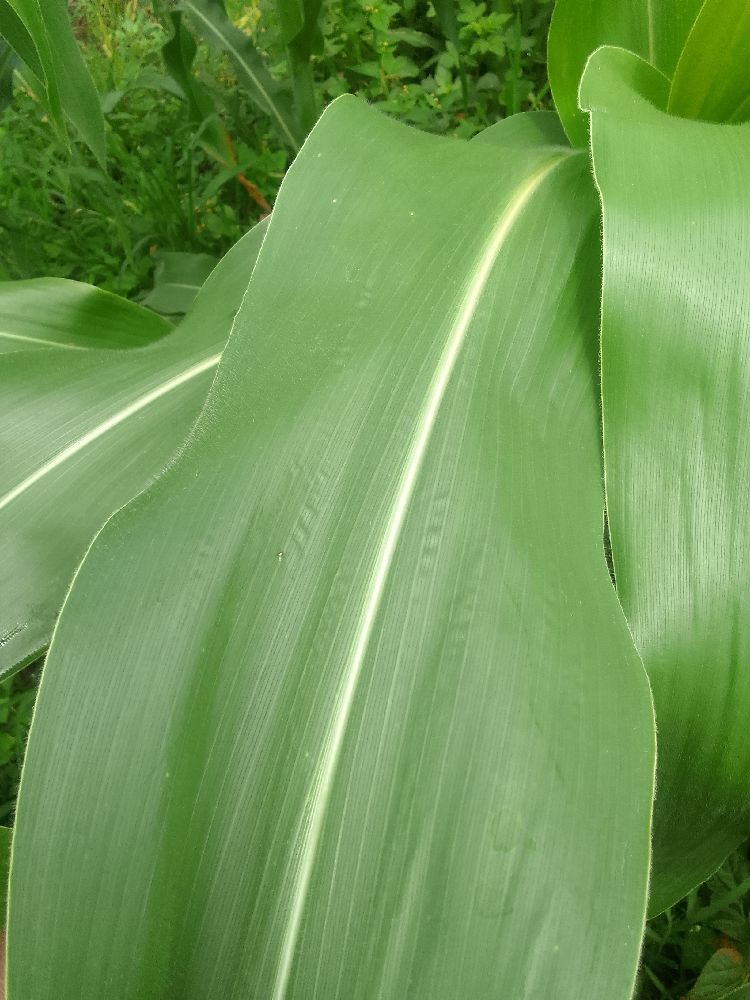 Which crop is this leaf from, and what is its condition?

maize, healthy
